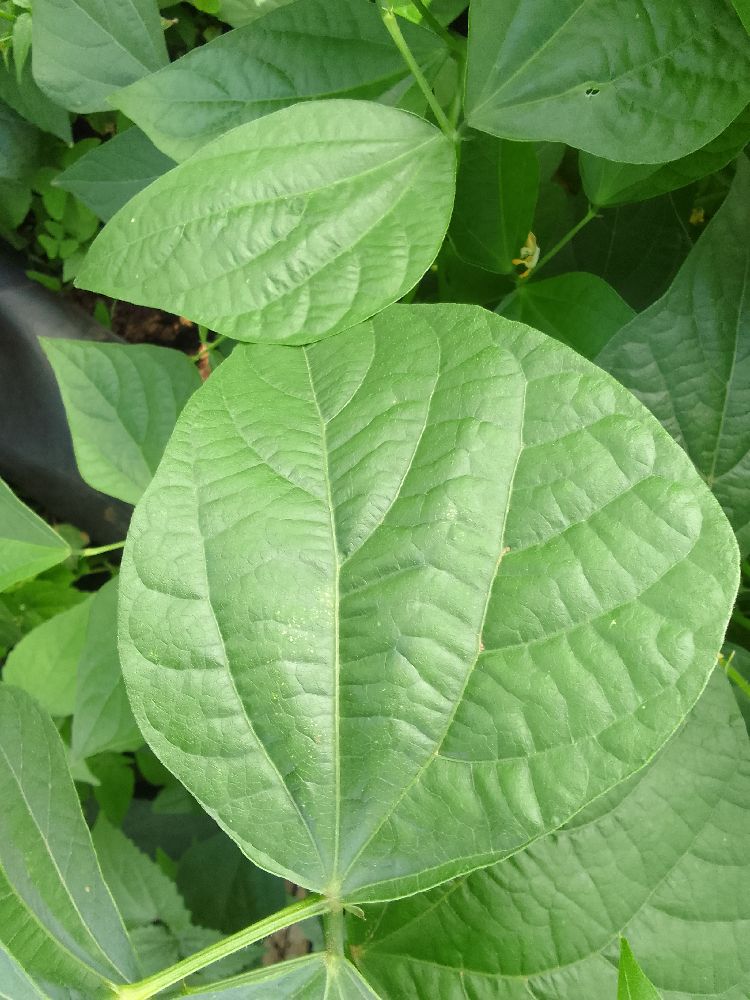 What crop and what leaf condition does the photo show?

common bean, healthy
